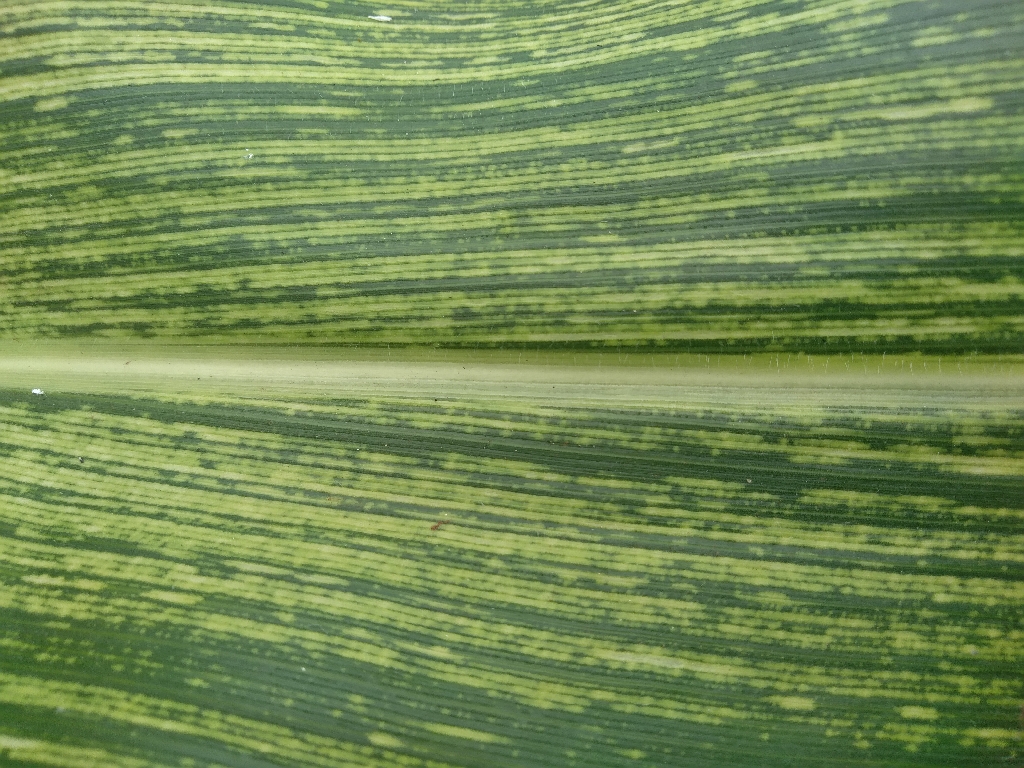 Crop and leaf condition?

maize, maize streak virus
